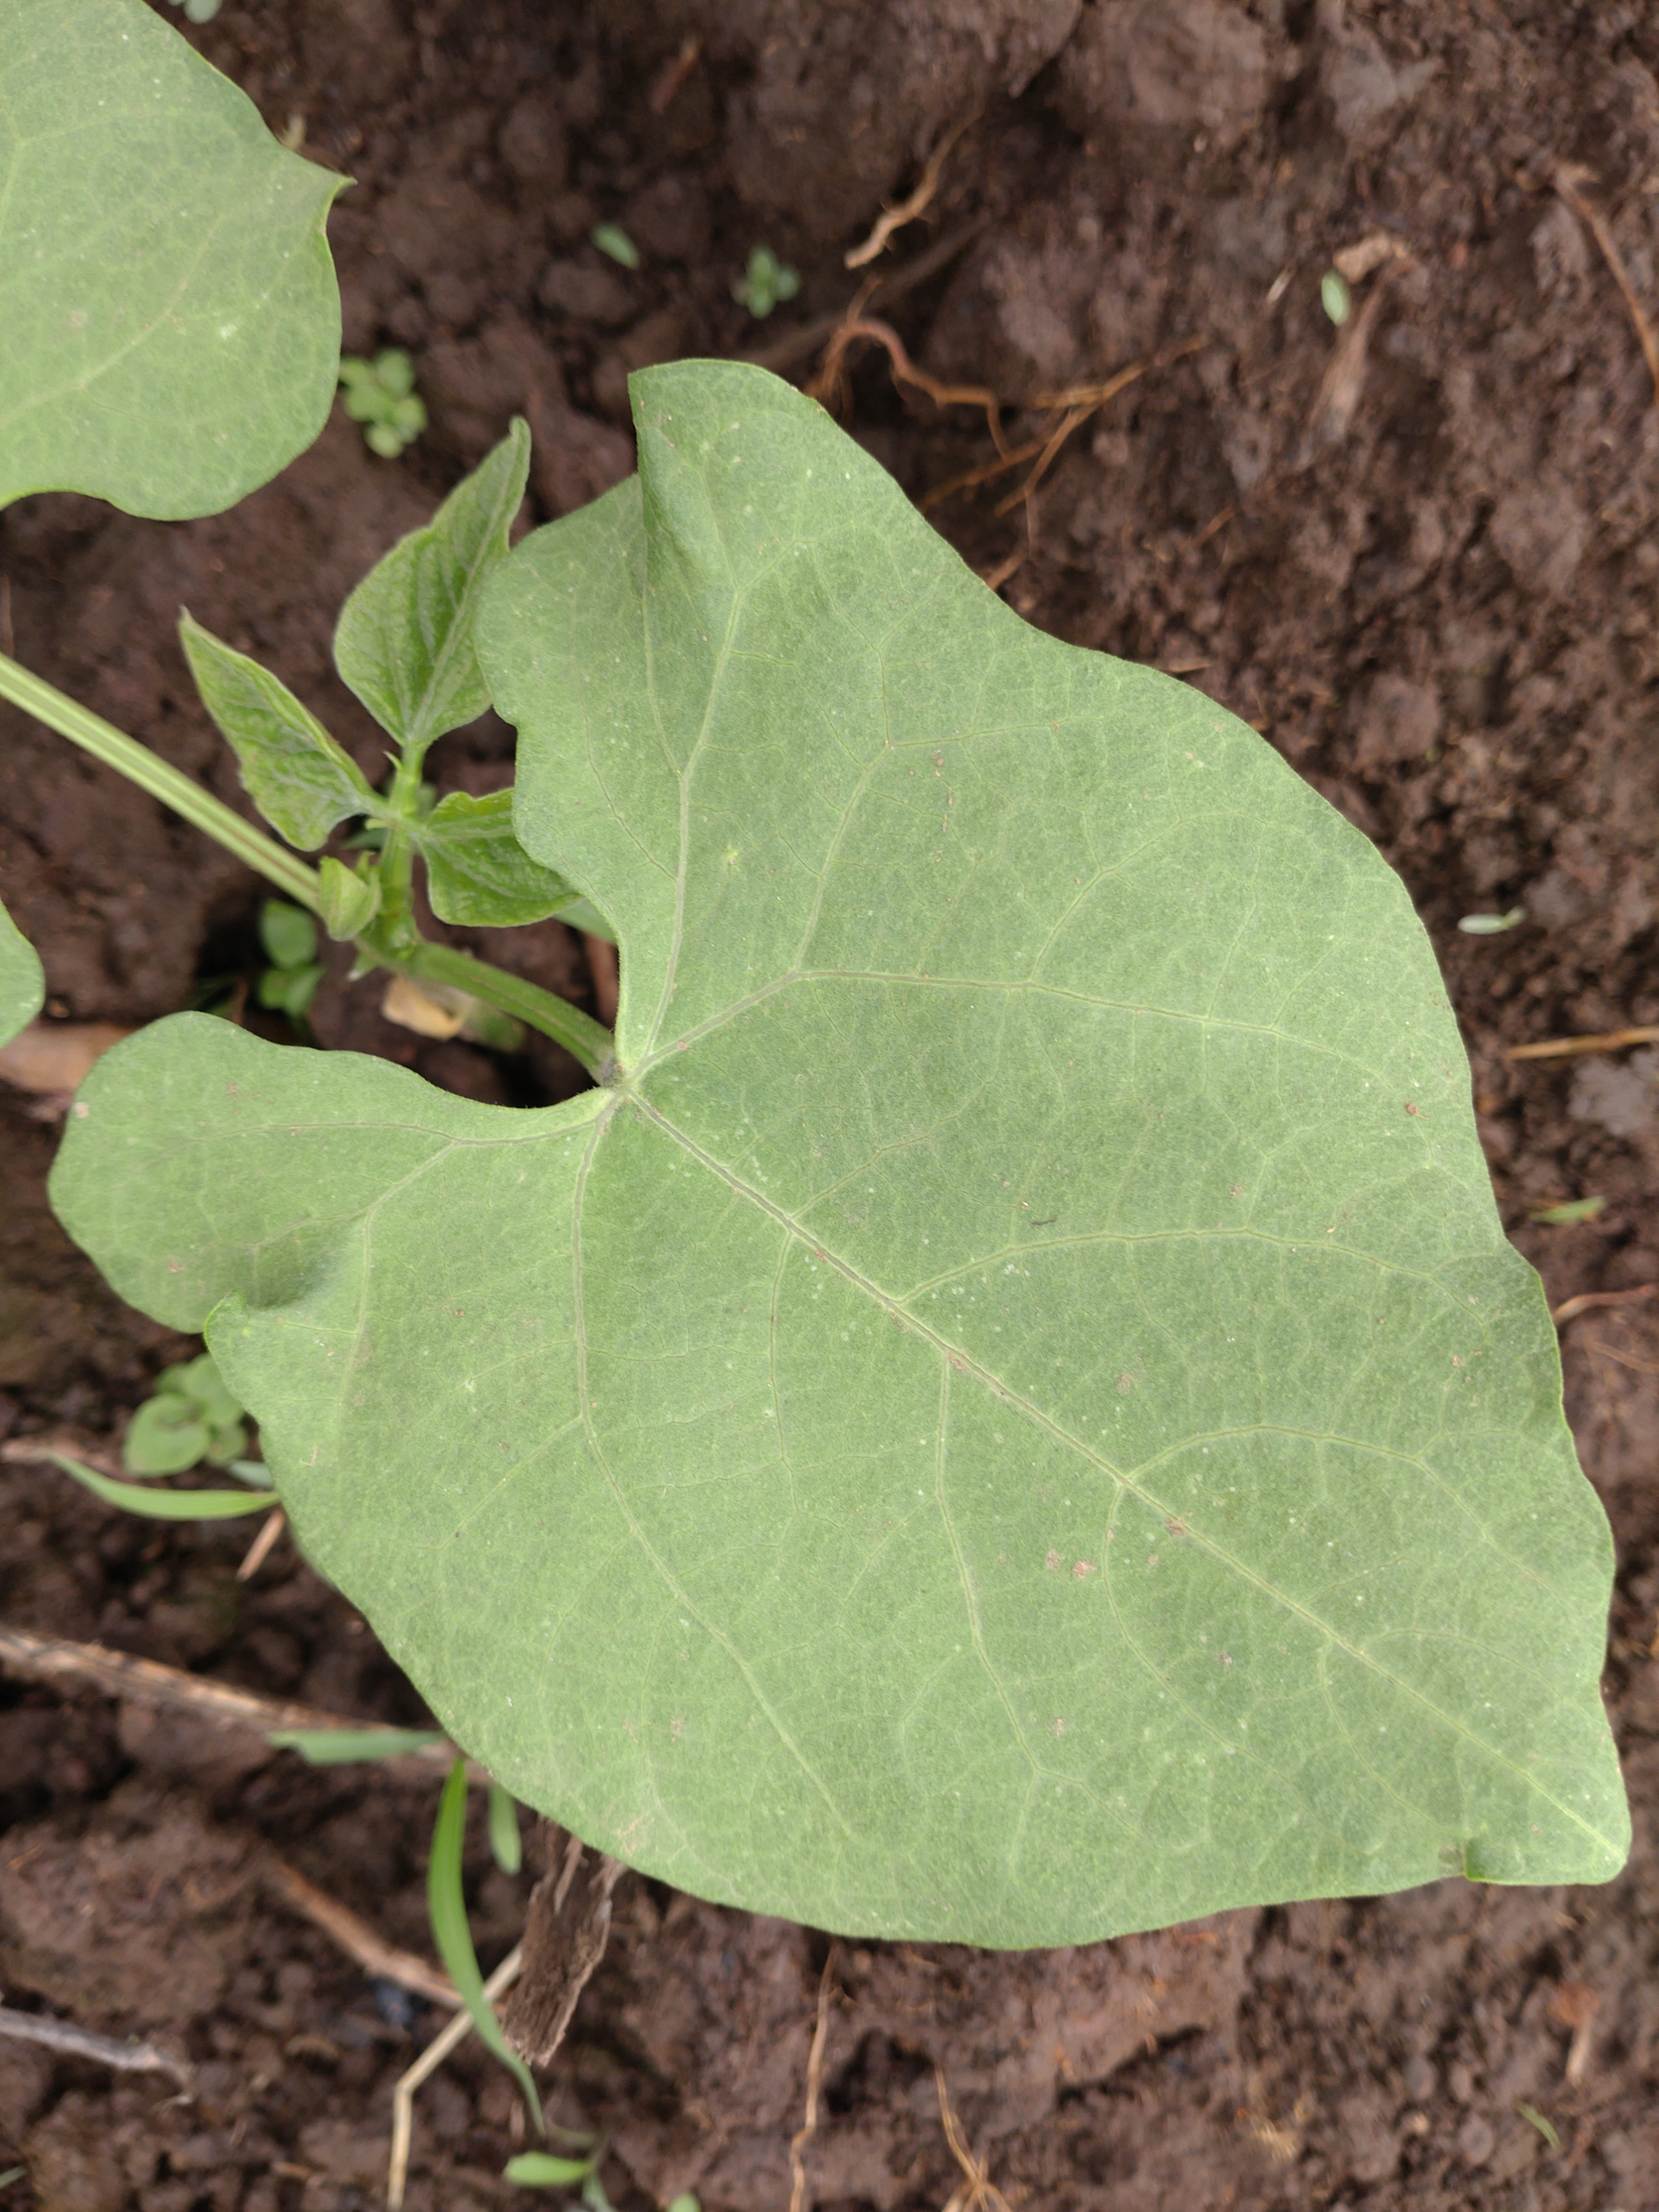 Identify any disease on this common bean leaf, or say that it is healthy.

healthy
